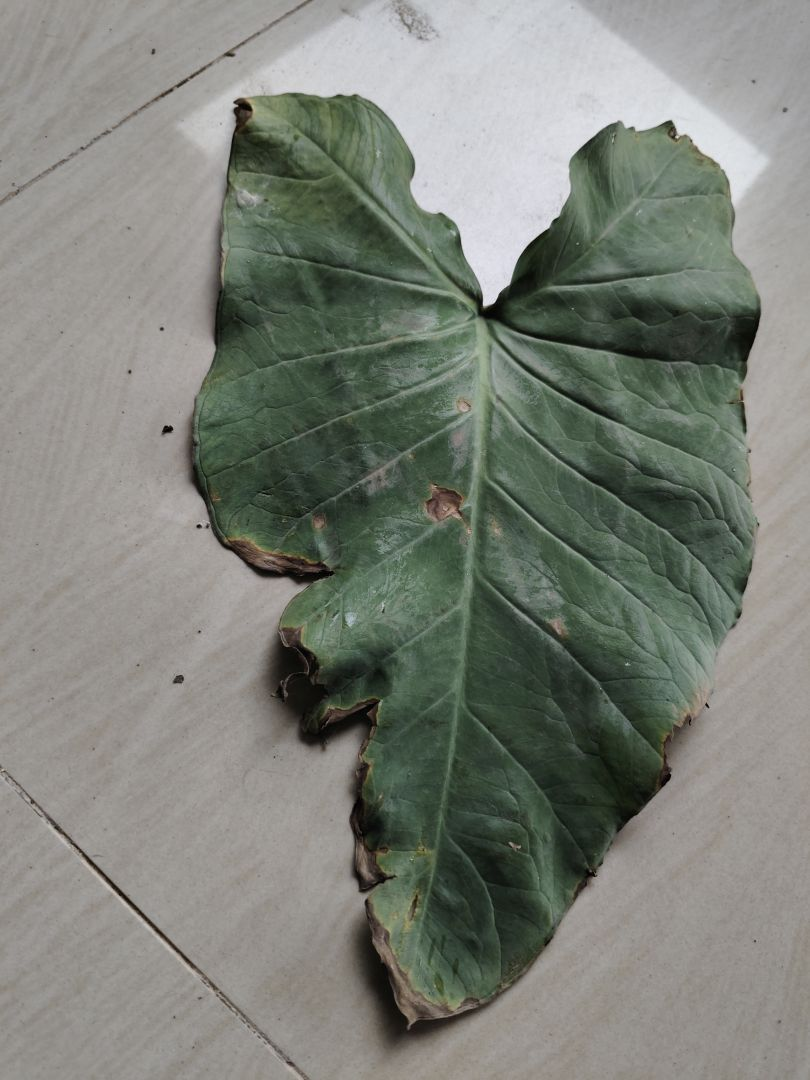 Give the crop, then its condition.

taro, leaf blight
